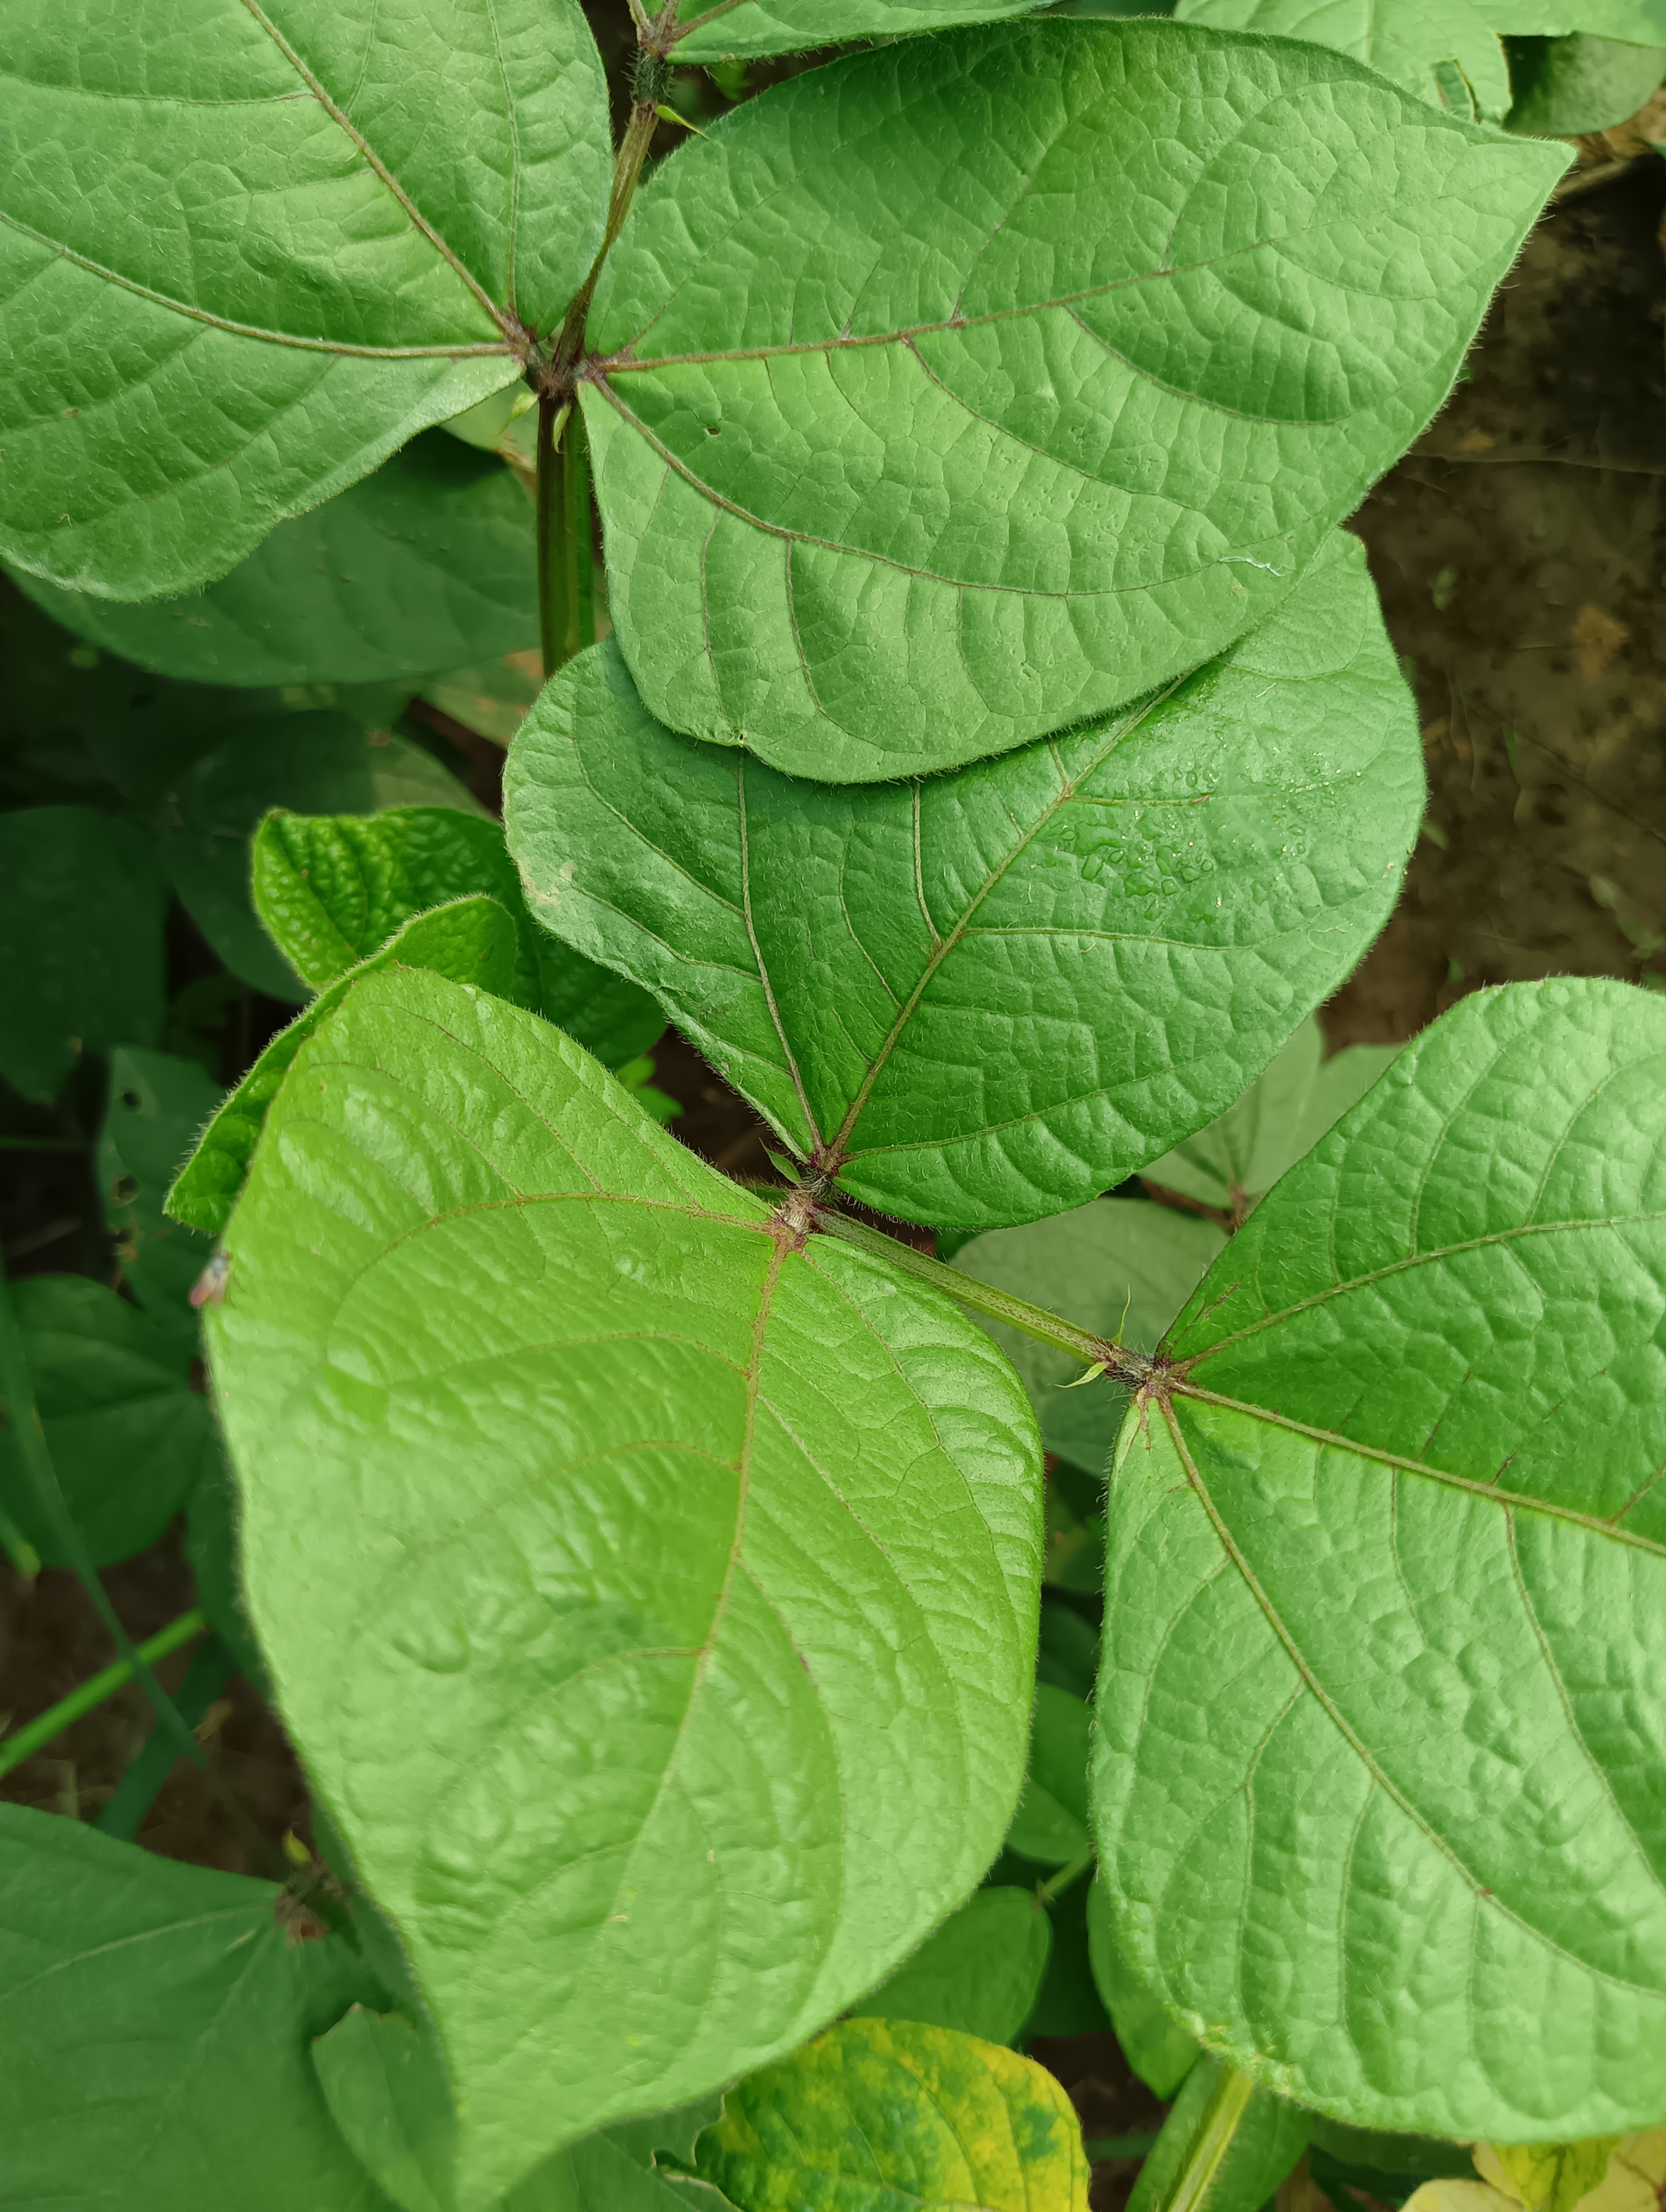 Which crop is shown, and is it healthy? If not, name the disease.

mungbean, healthy
